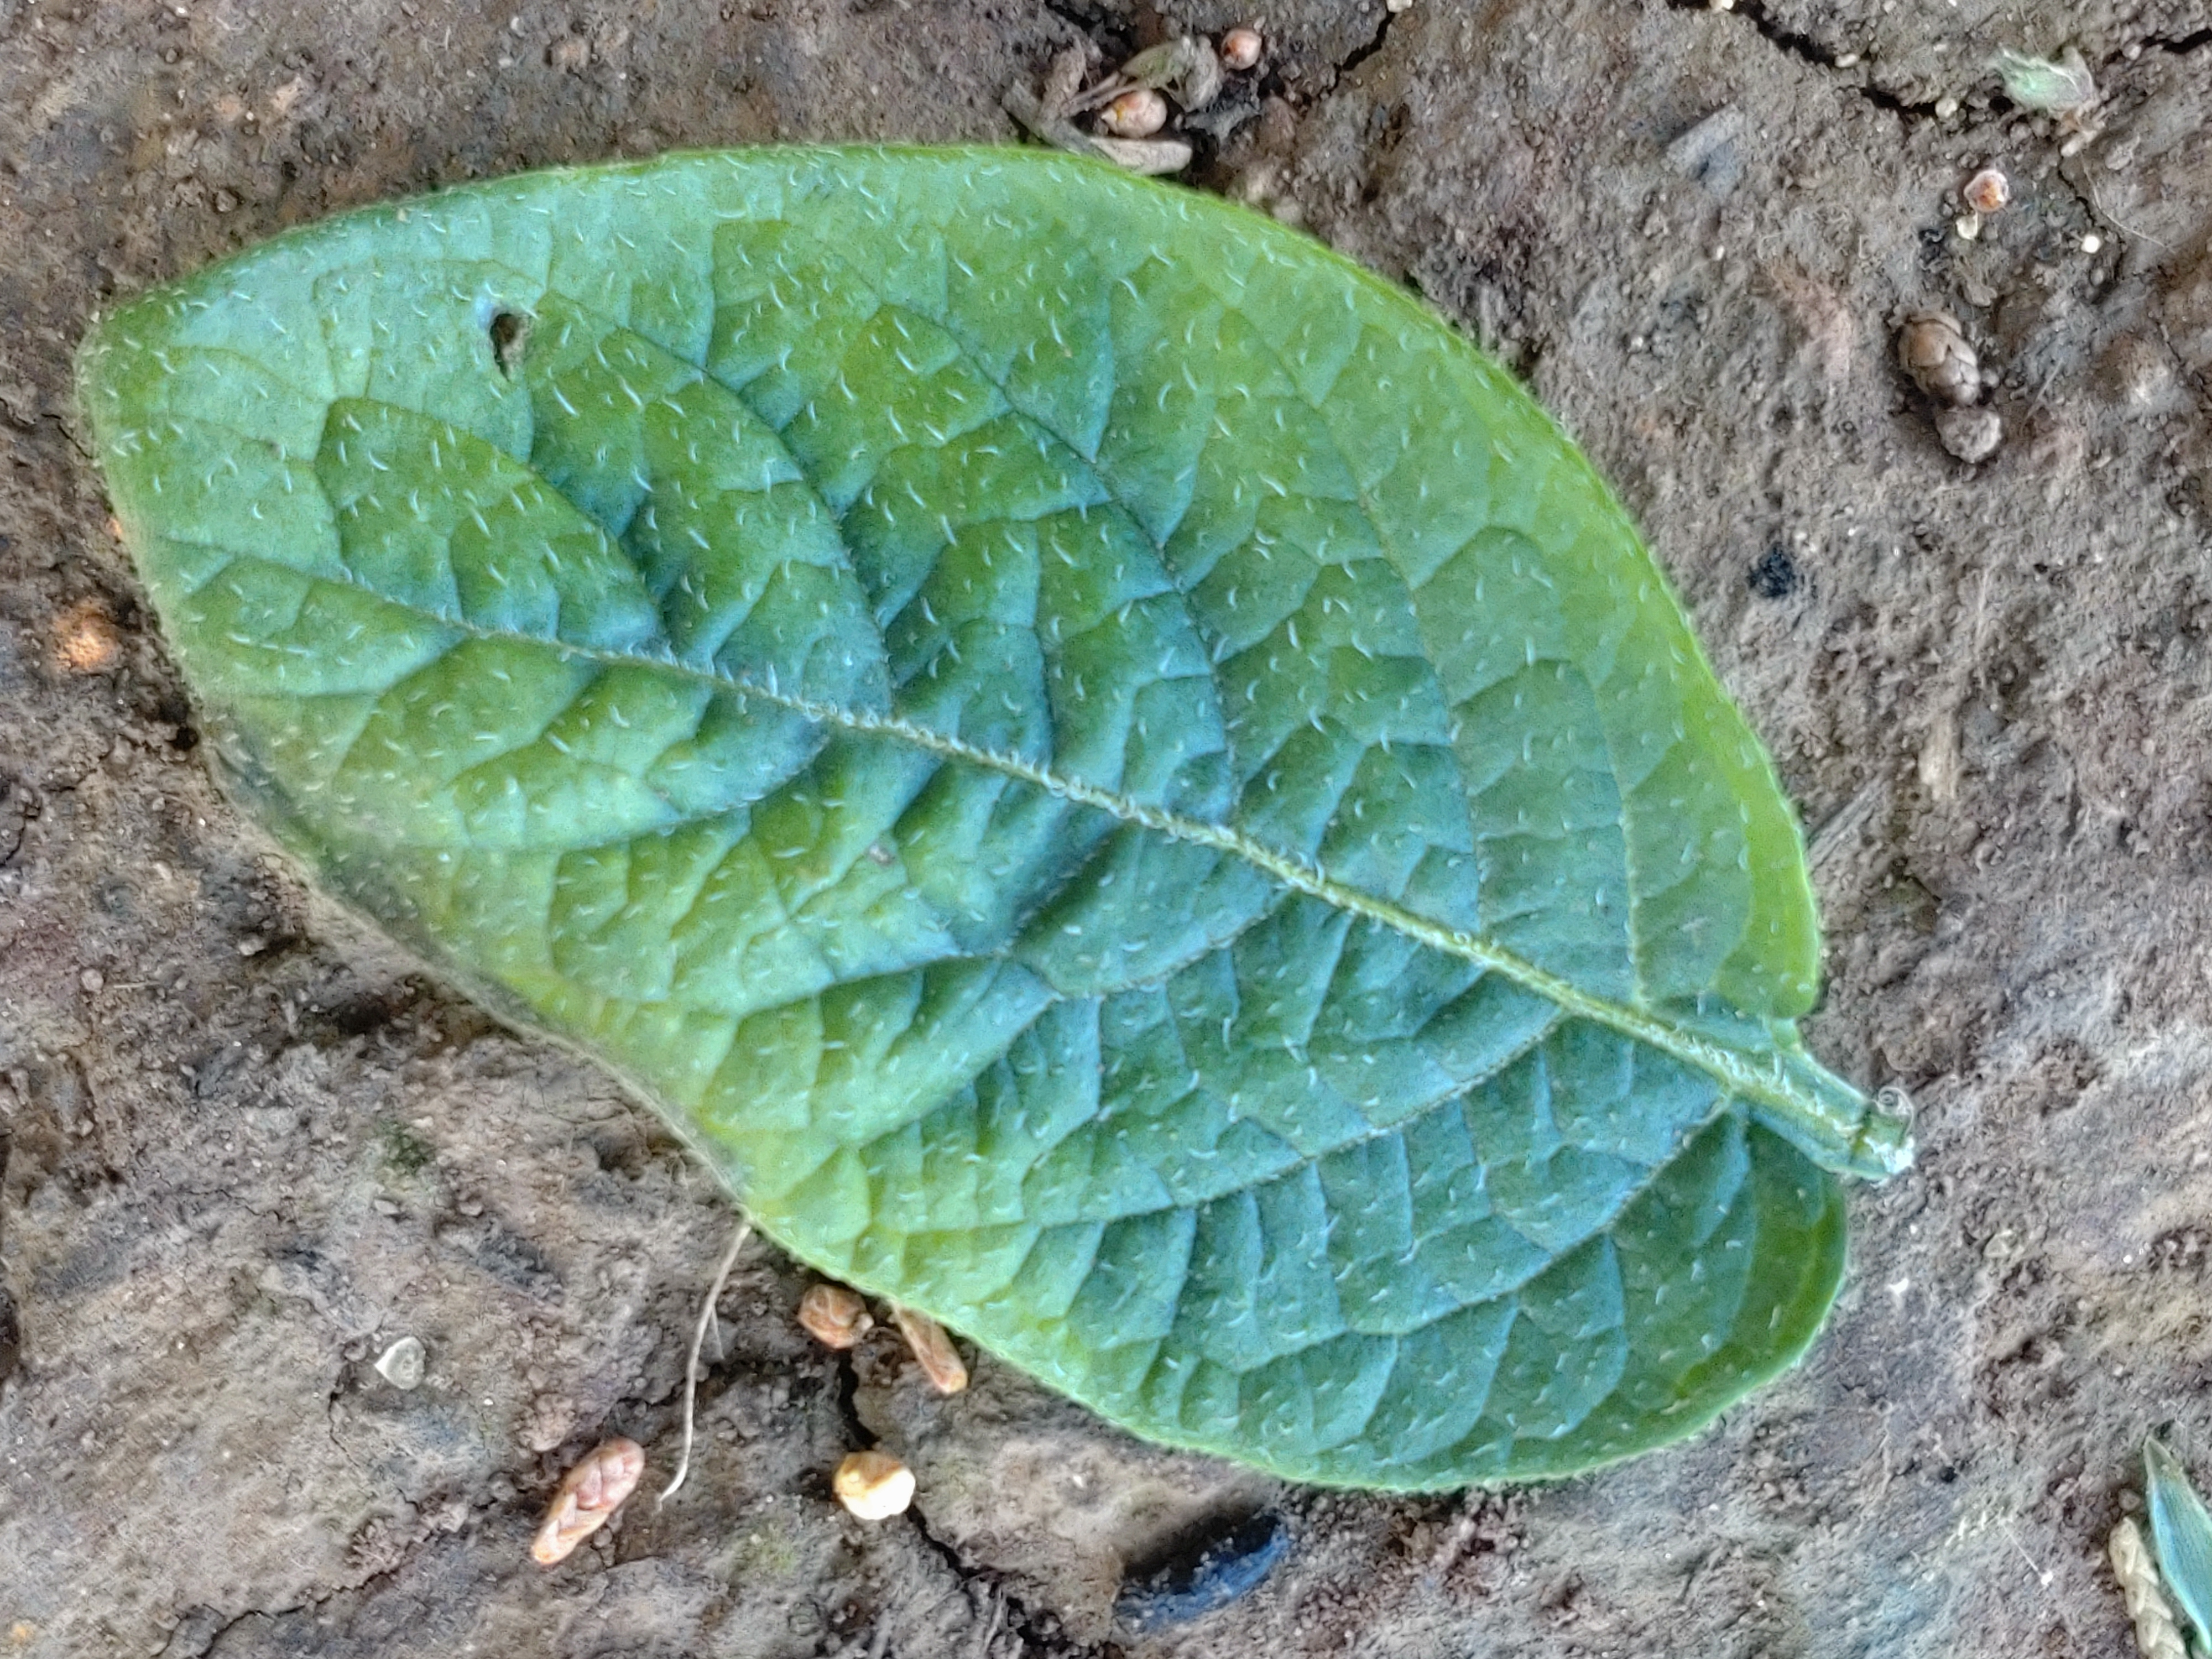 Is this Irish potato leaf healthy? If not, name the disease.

early blight
